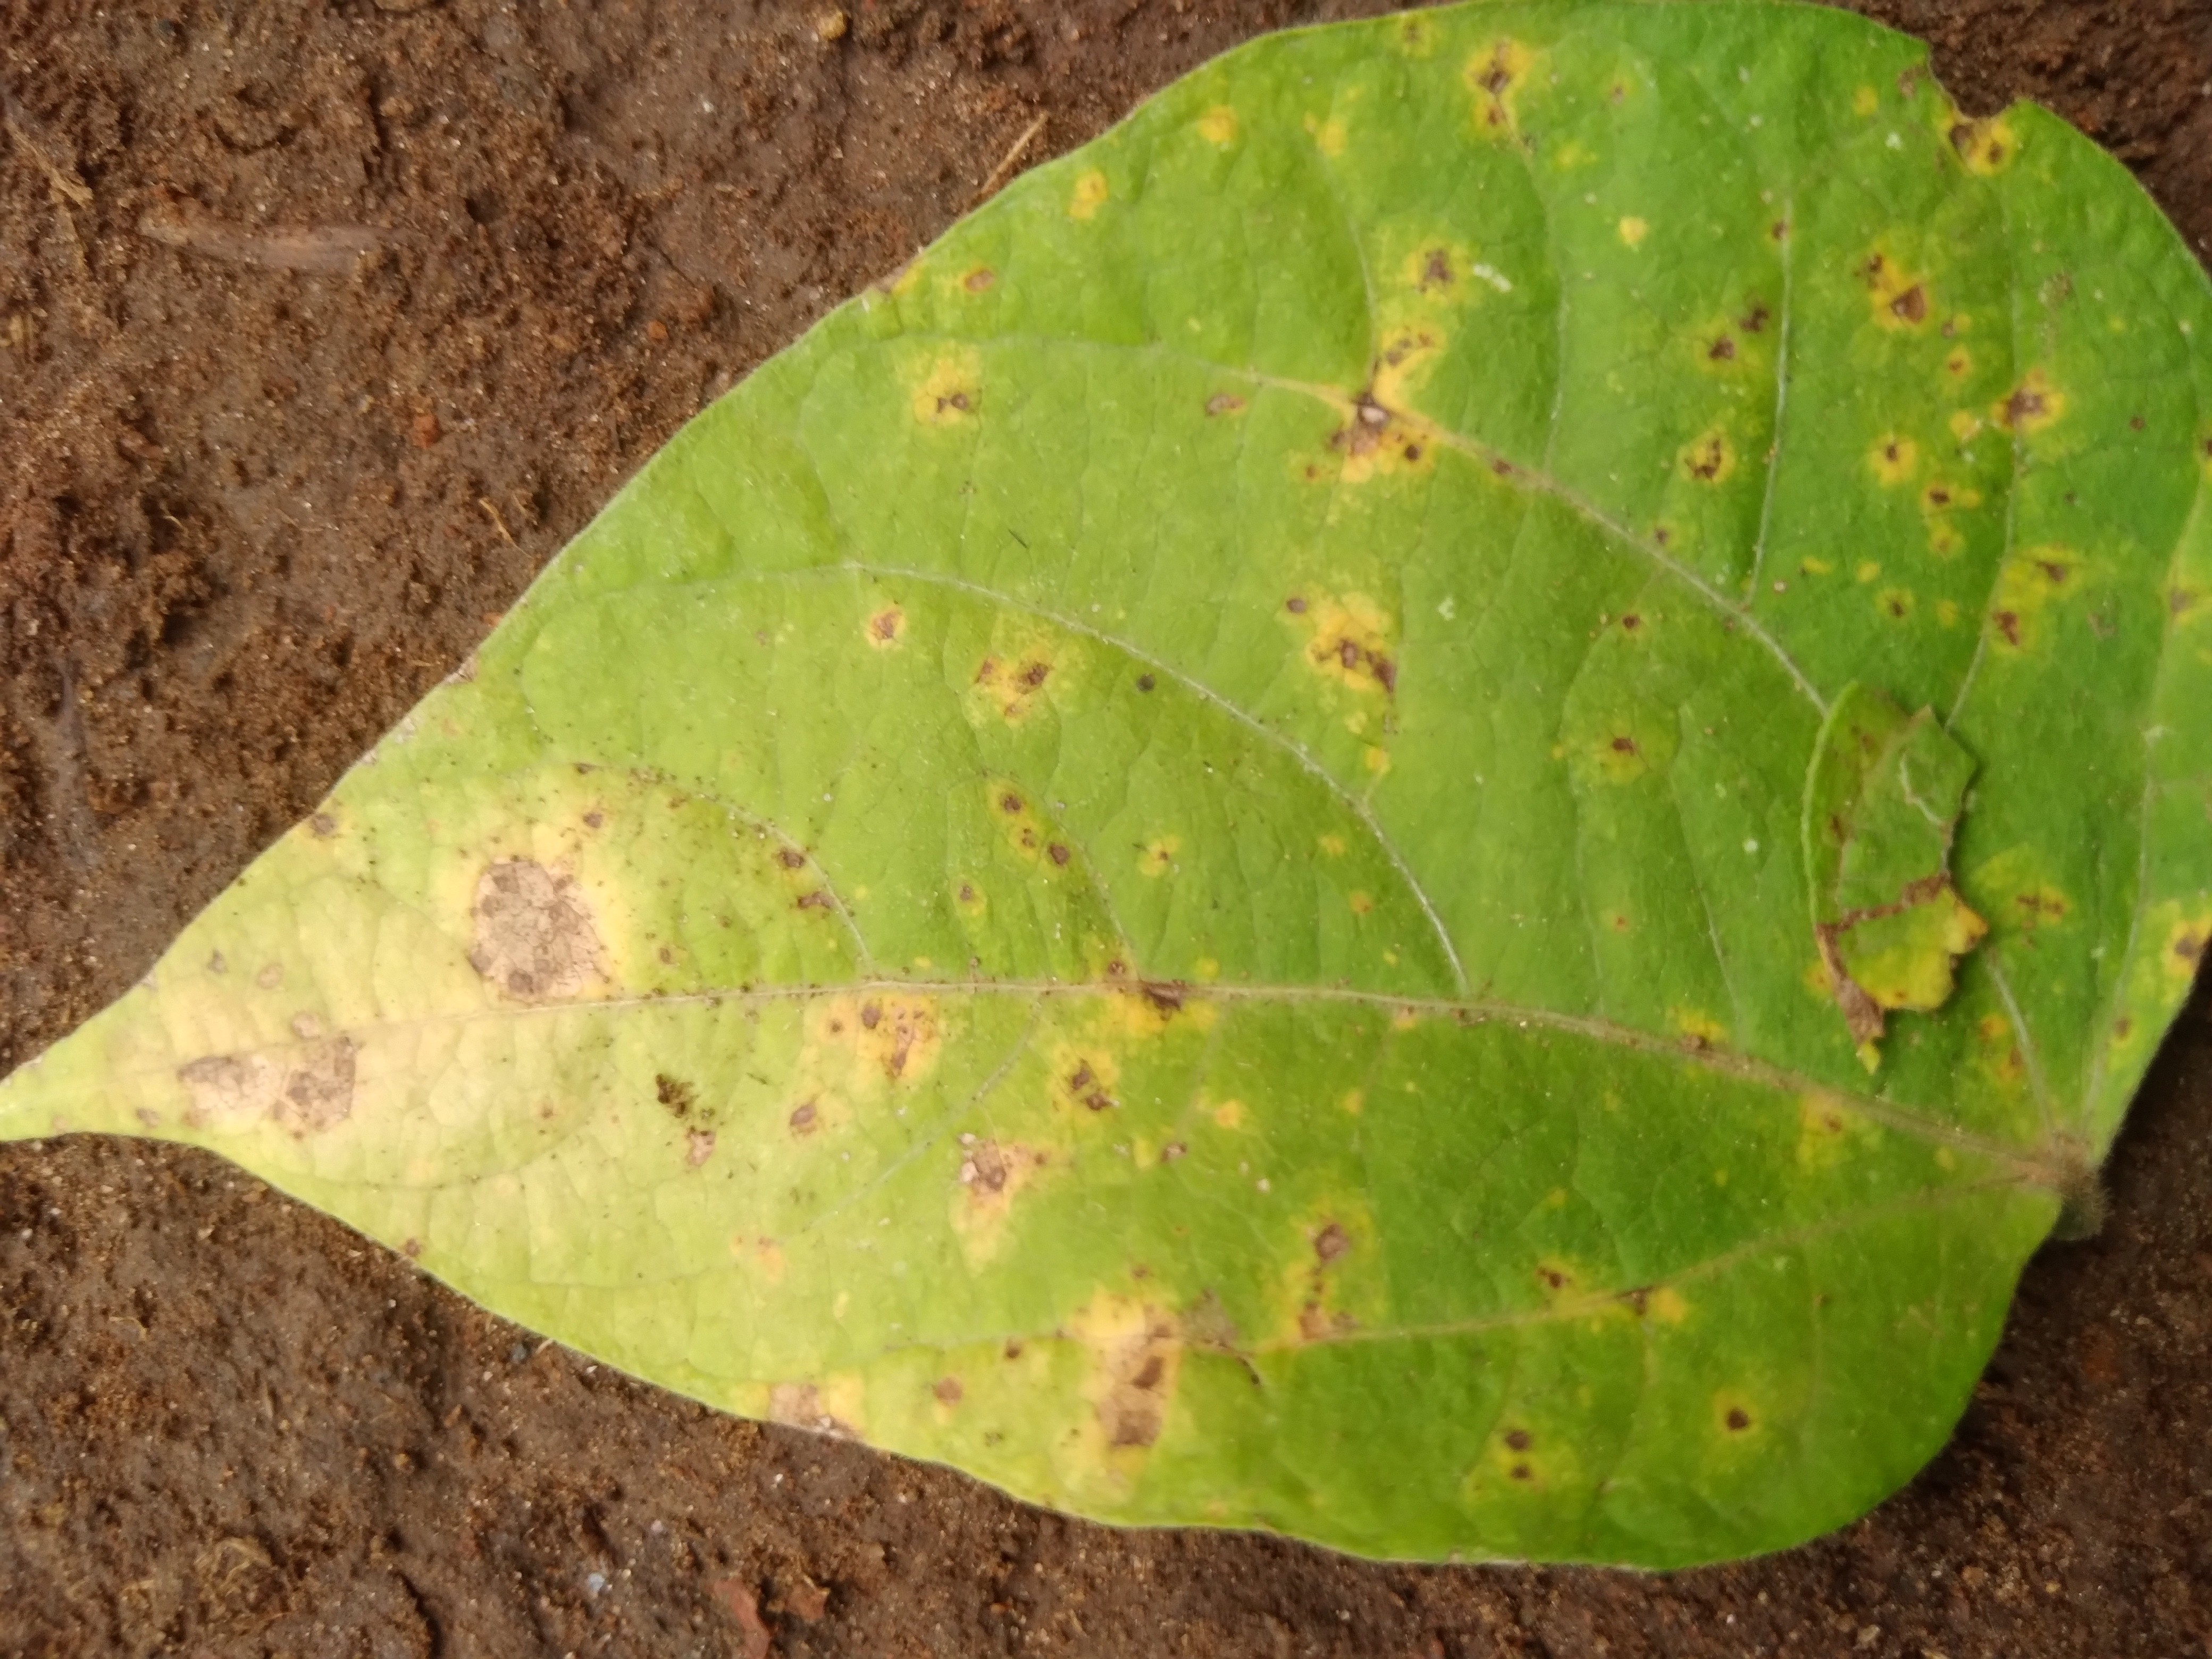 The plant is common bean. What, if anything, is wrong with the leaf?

rust
